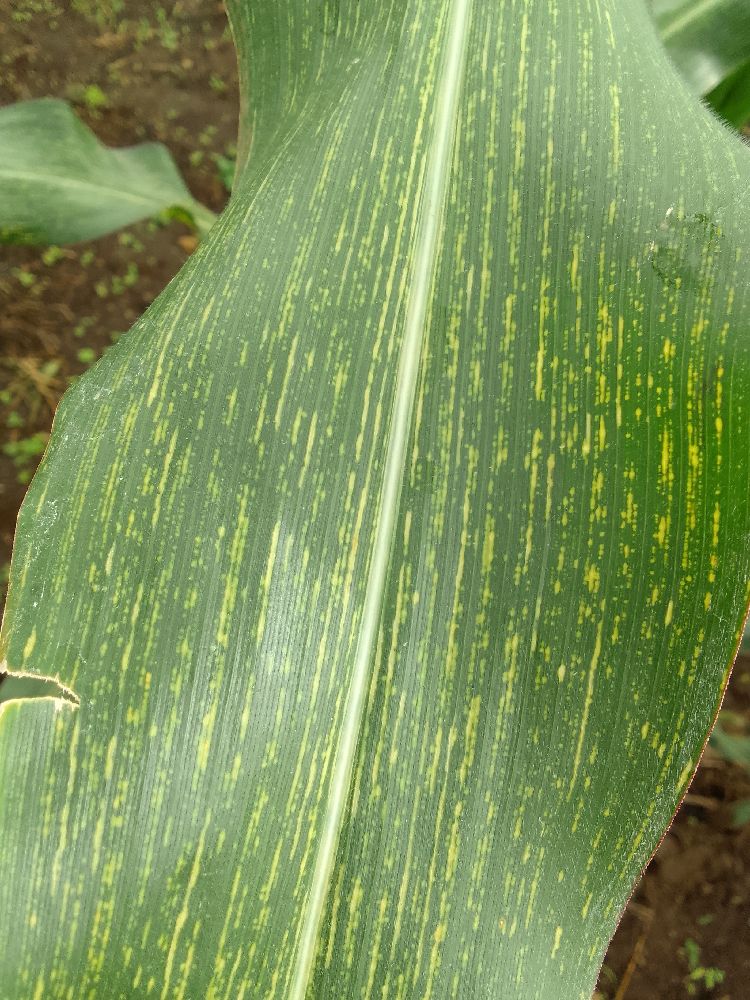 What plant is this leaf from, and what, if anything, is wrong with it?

maize, maize streak virus
